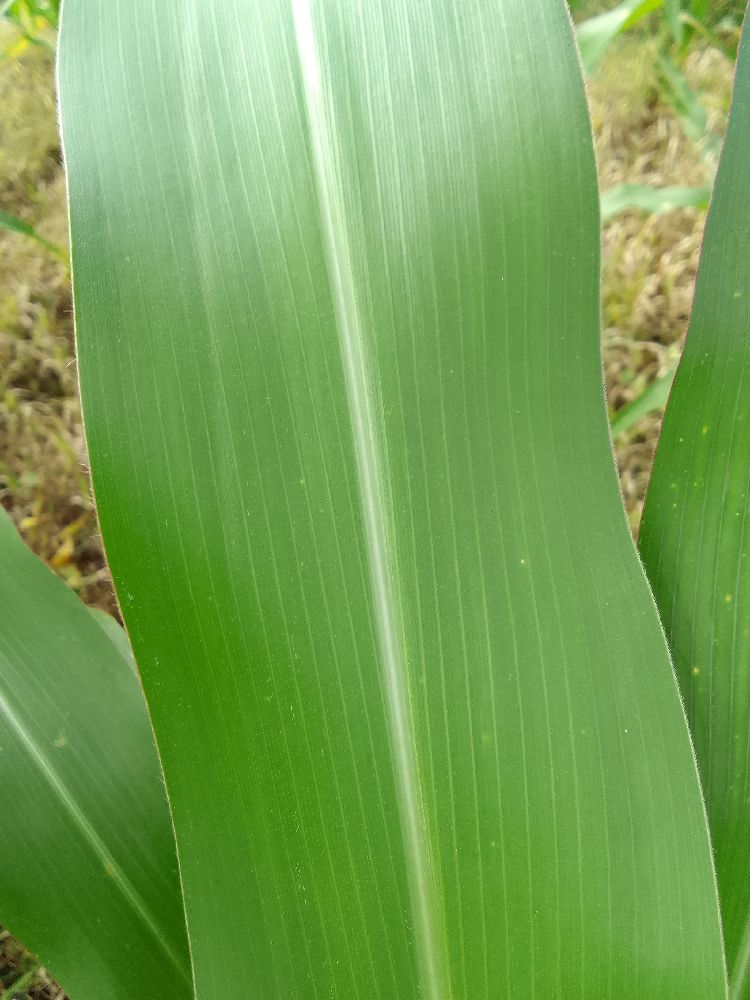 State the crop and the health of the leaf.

maize, healthy
